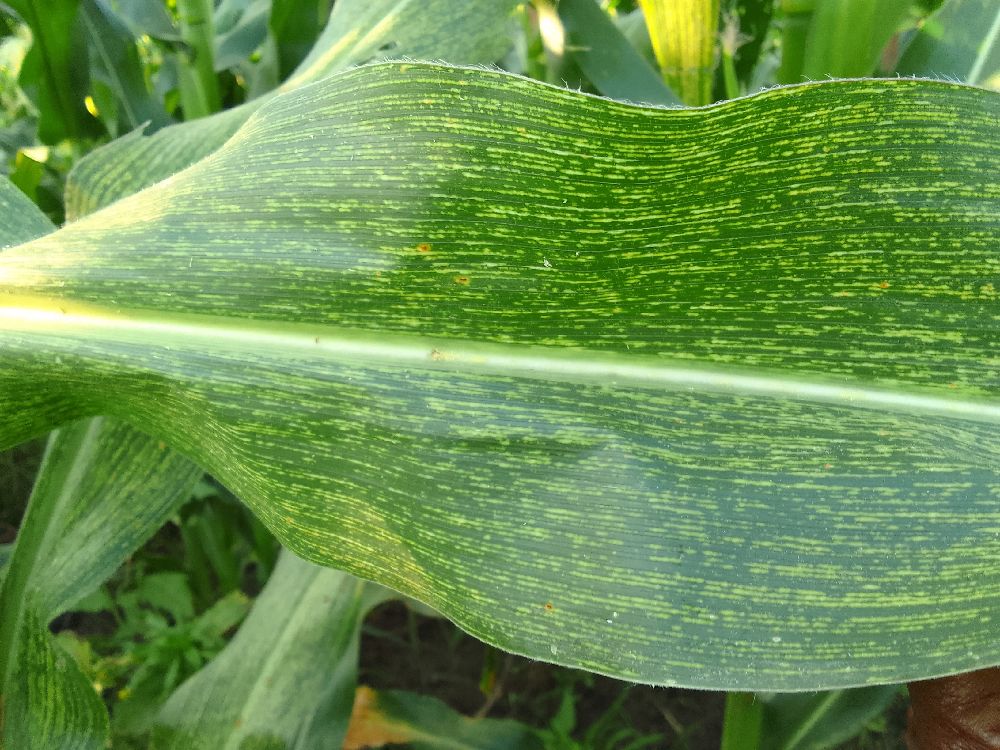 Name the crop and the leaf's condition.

maize, maize streak virus
